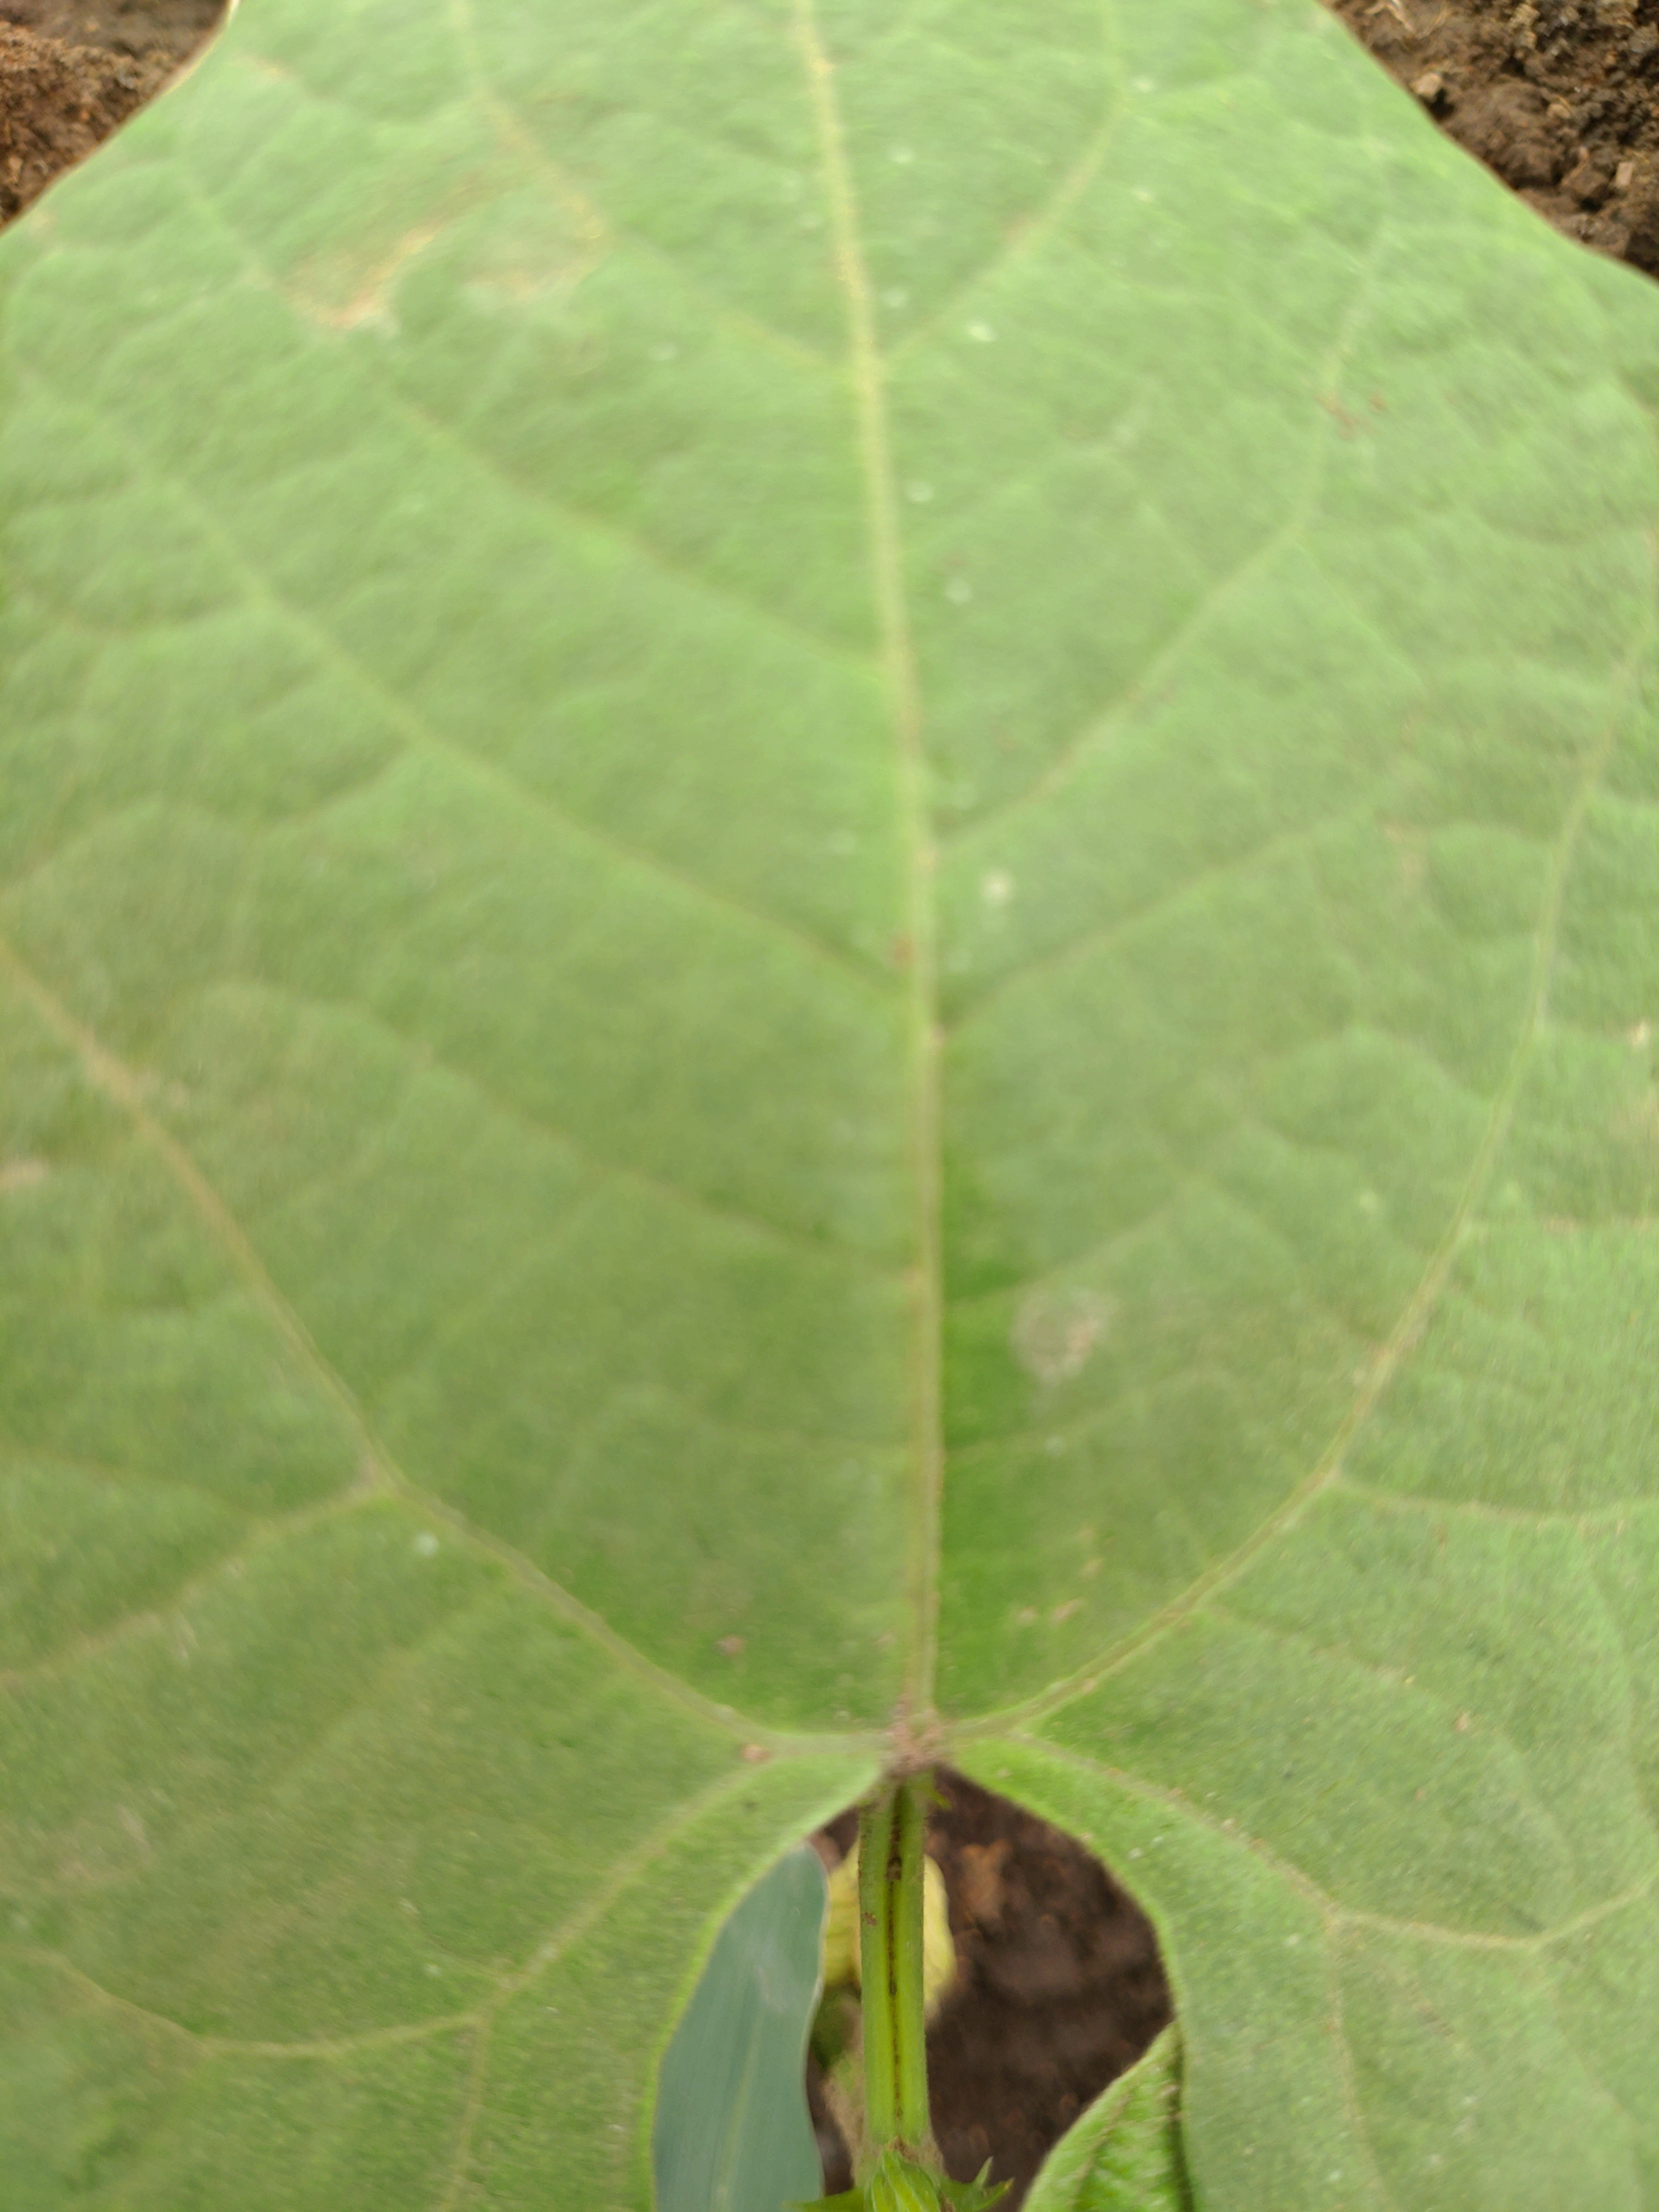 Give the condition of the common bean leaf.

healthy
